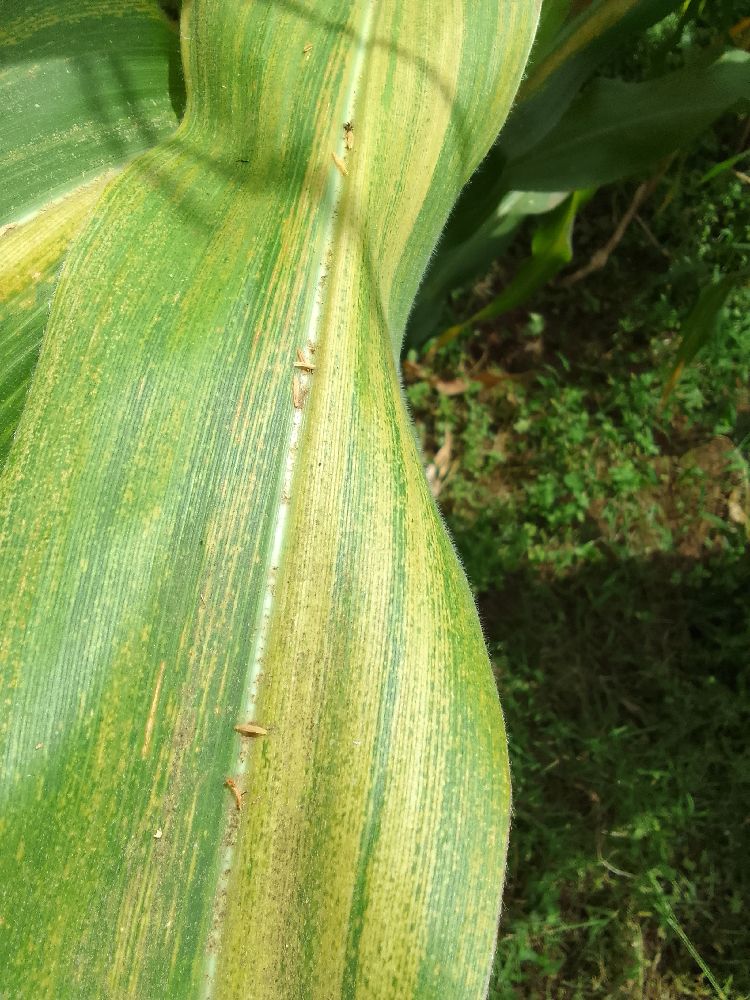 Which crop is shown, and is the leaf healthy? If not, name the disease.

maize, maize lethal necrosis
